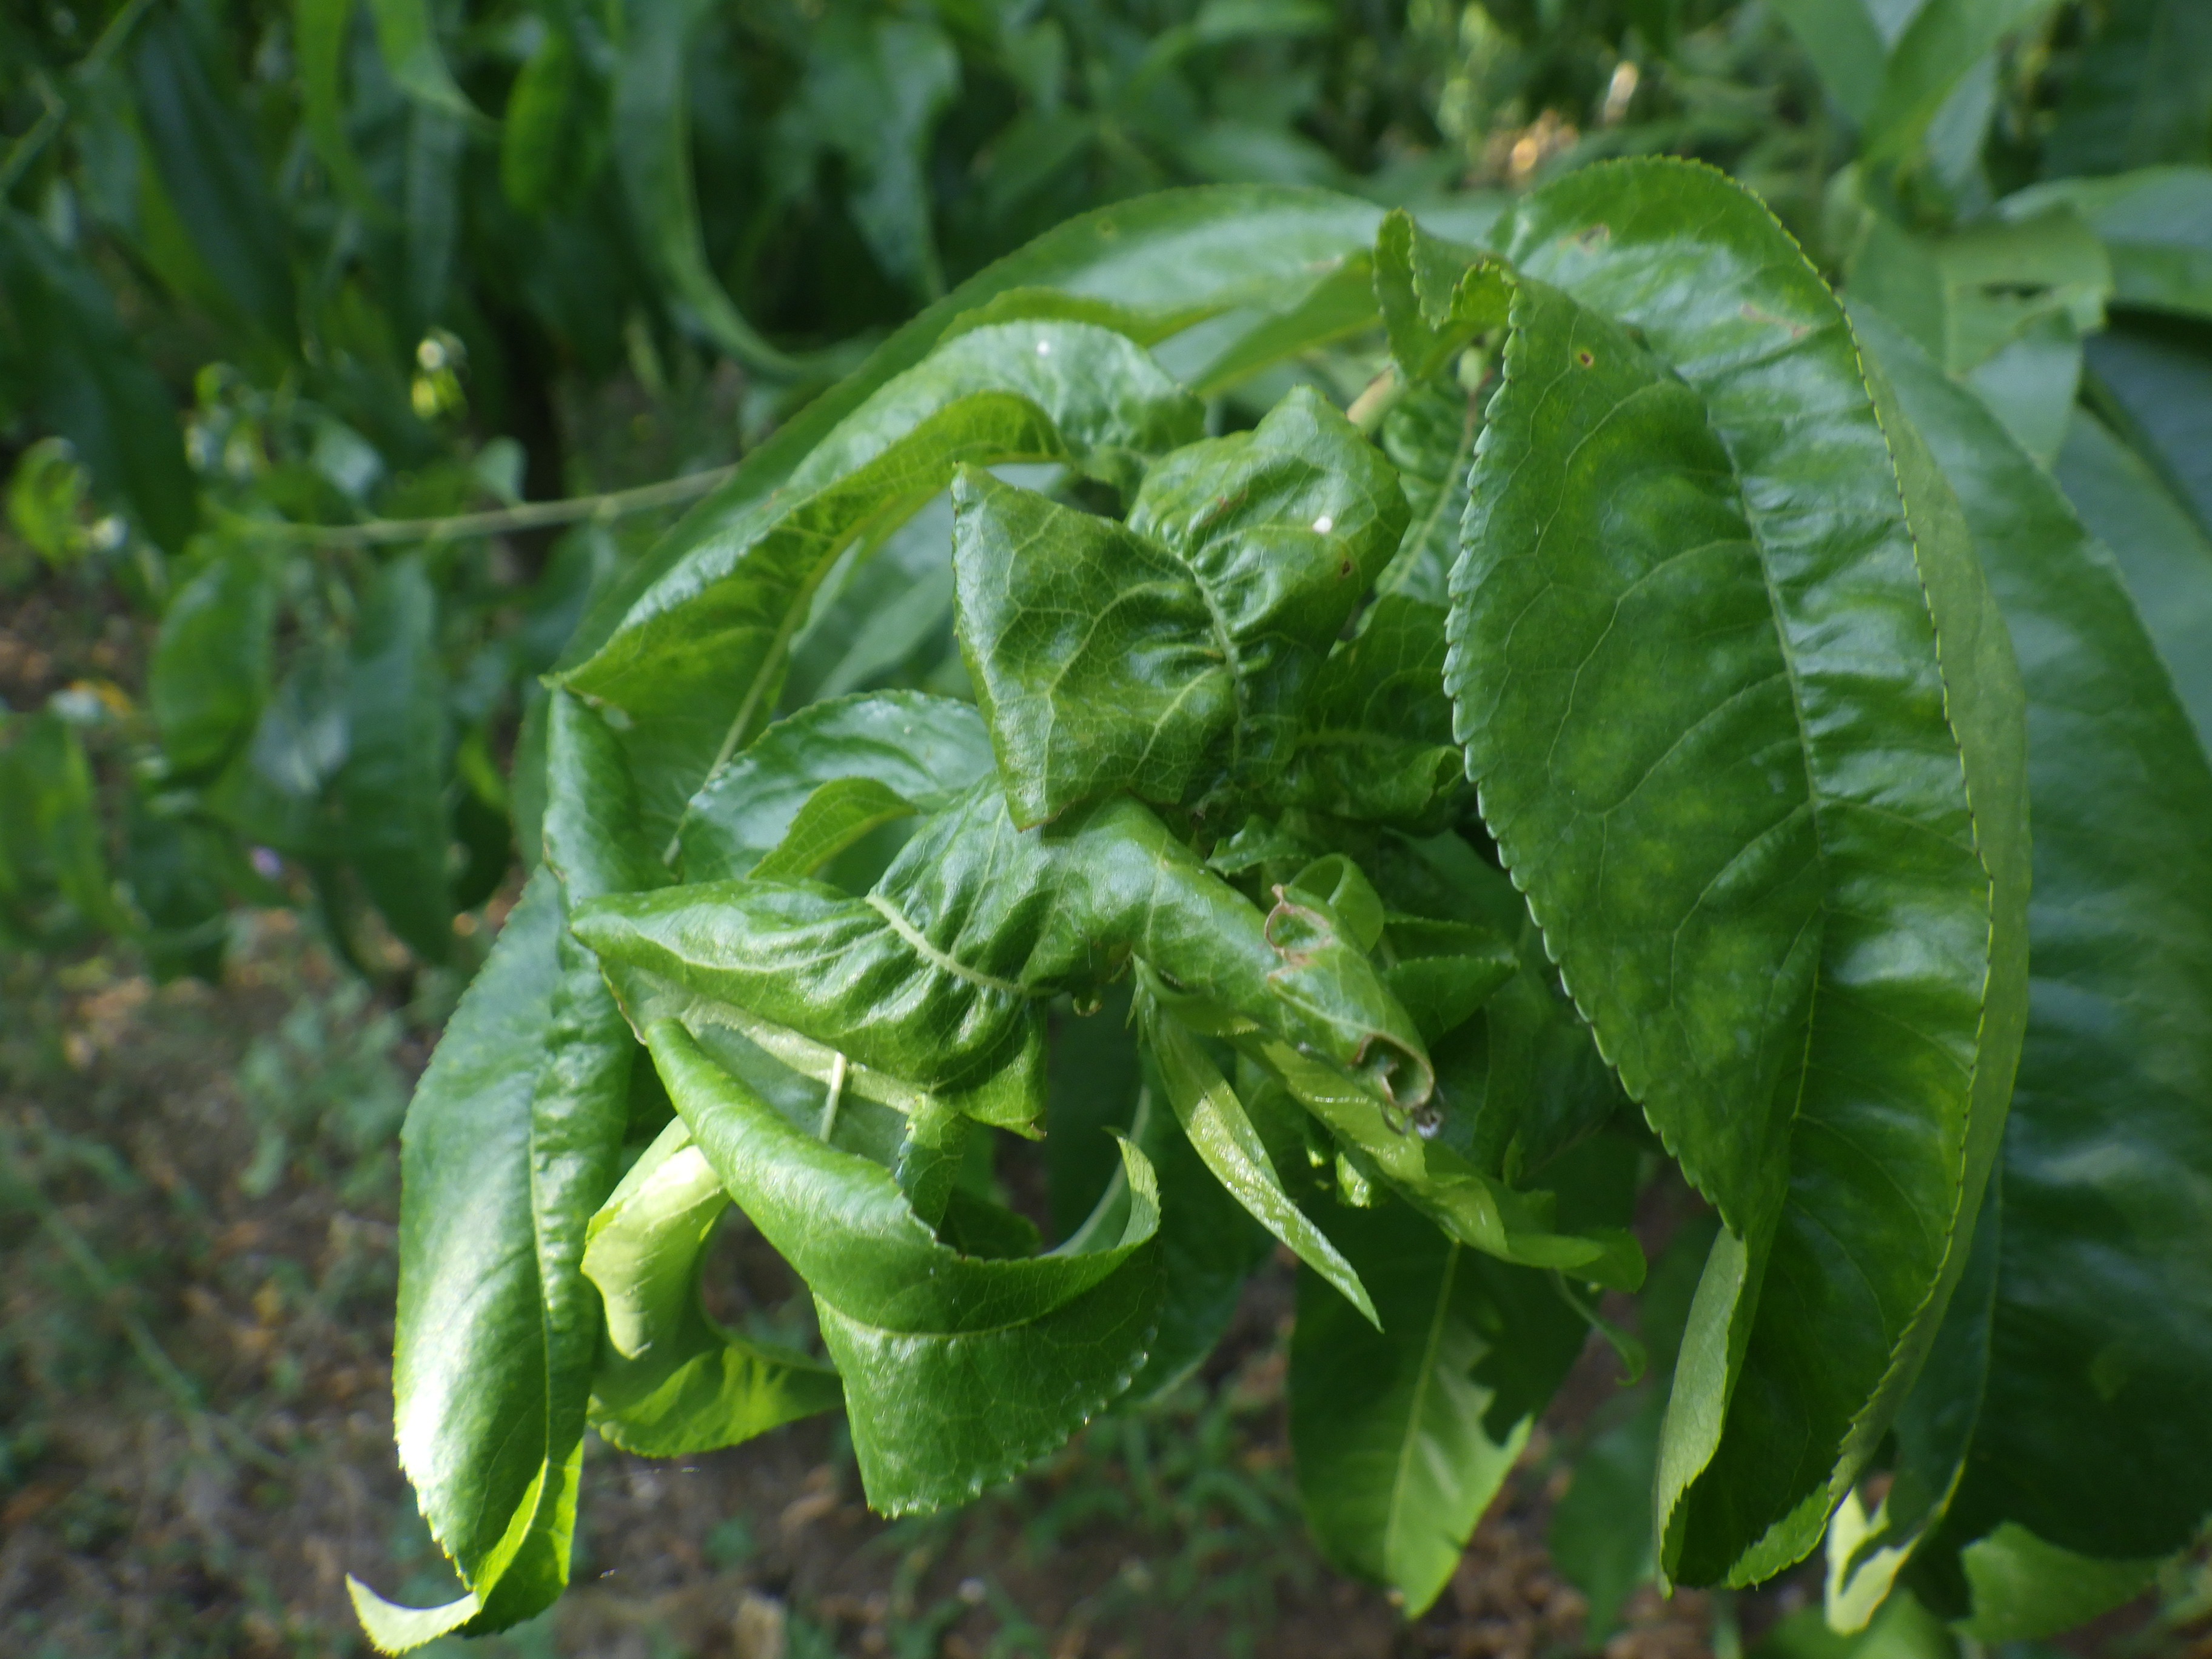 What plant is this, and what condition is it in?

peach, aphids, shot hole disease
